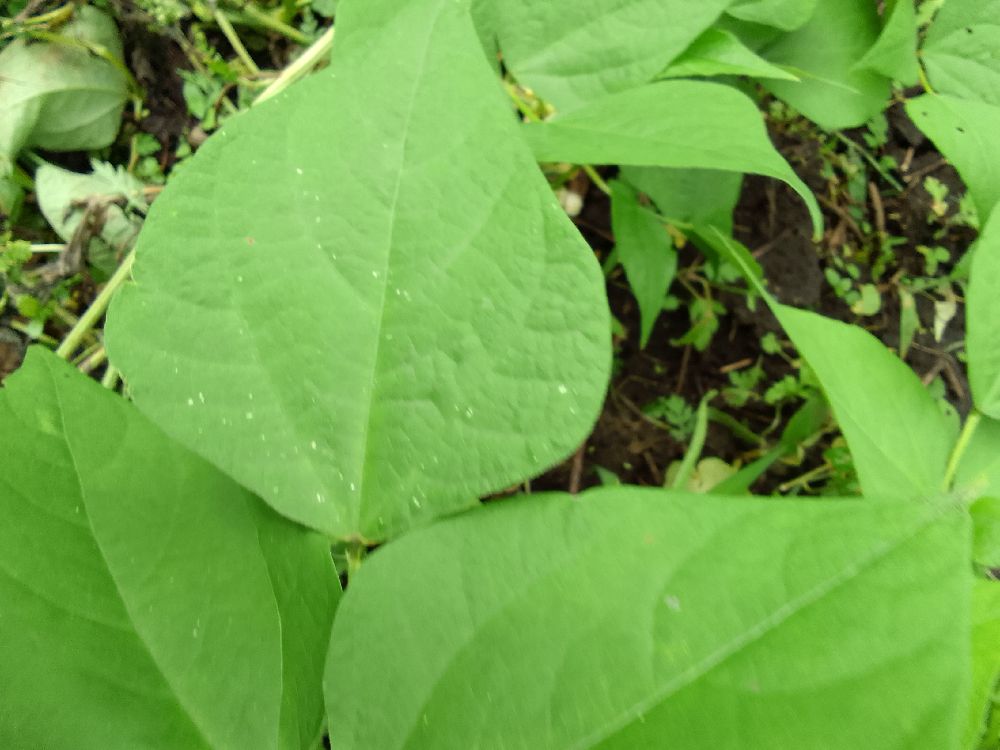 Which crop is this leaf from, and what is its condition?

common bean, healthy
